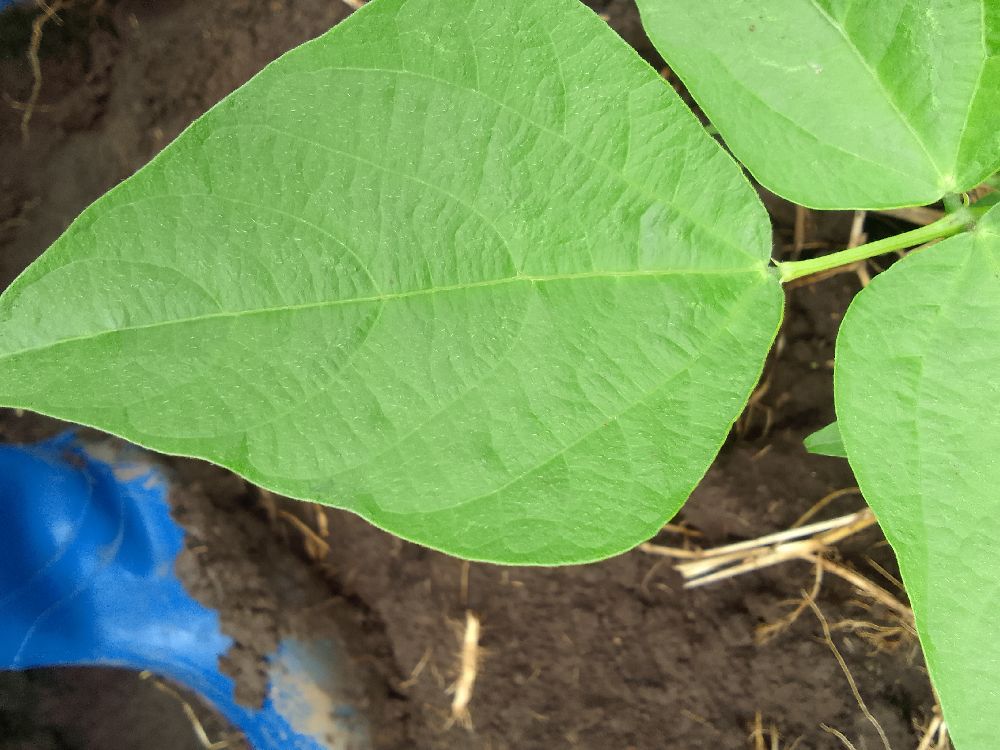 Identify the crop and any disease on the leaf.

common bean, healthy
